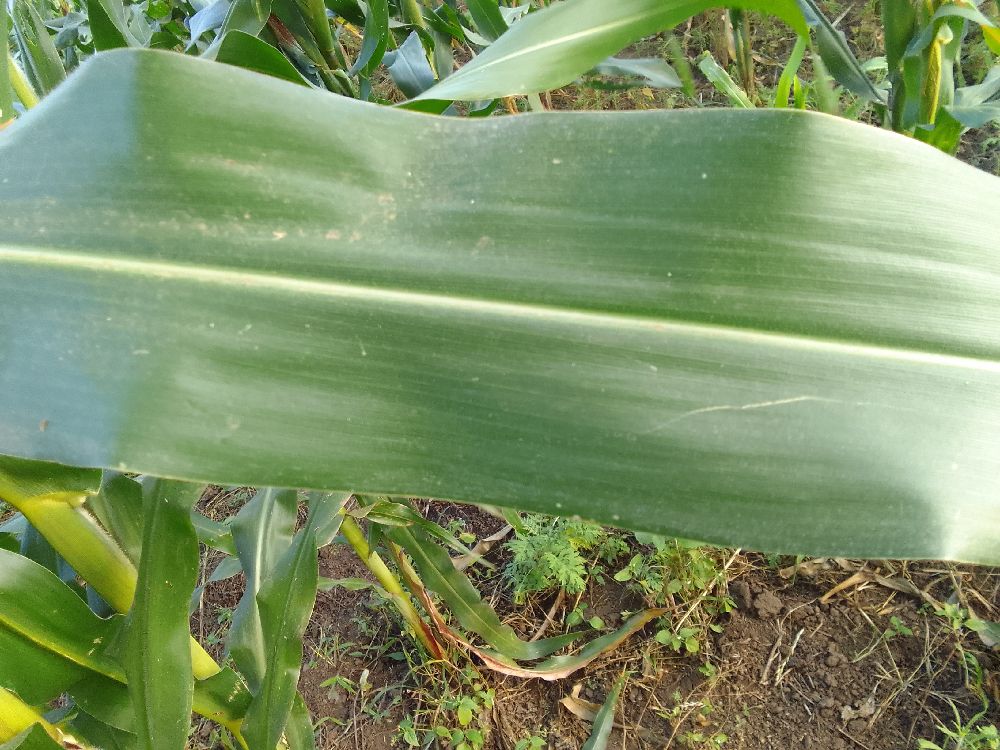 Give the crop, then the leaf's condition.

maize, healthy
